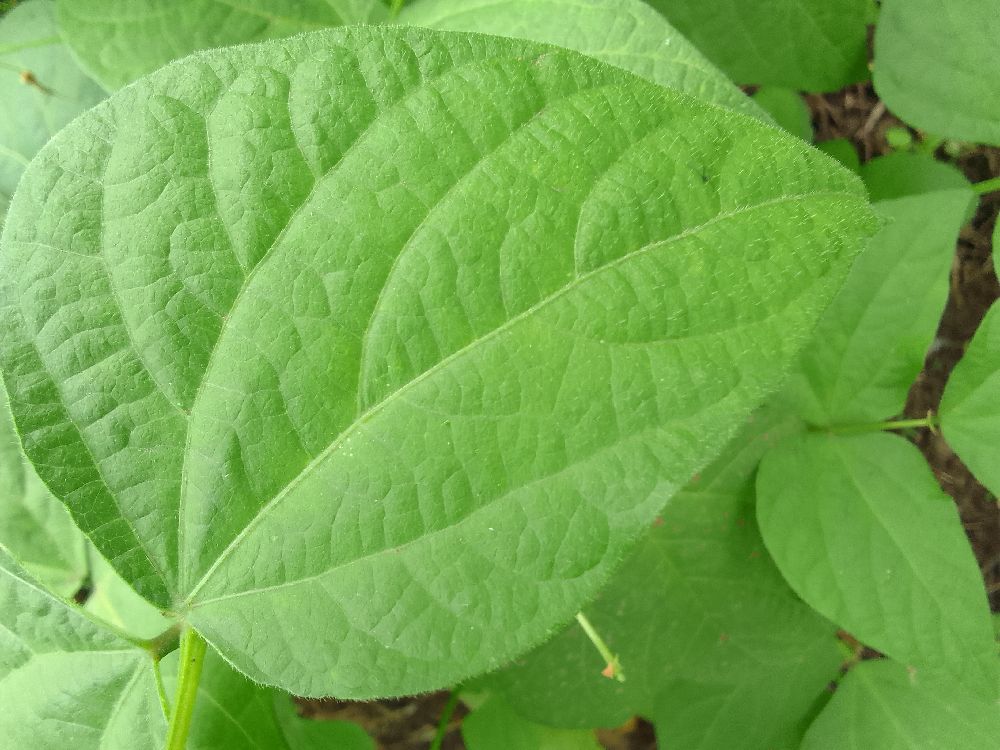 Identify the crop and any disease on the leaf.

common bean, healthy
